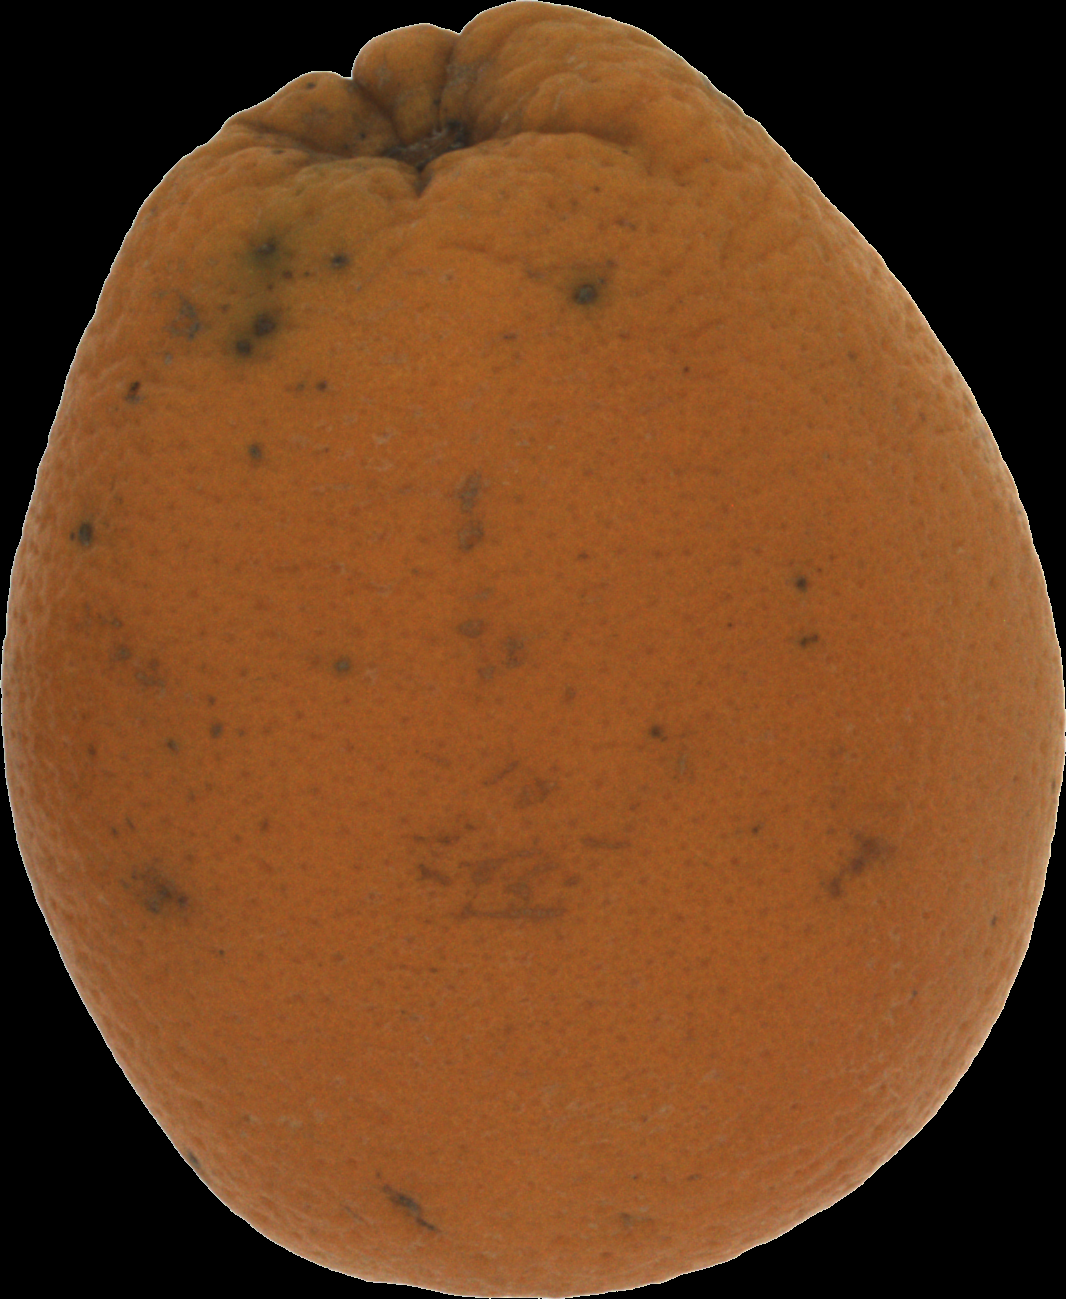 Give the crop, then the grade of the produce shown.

orange, bad
